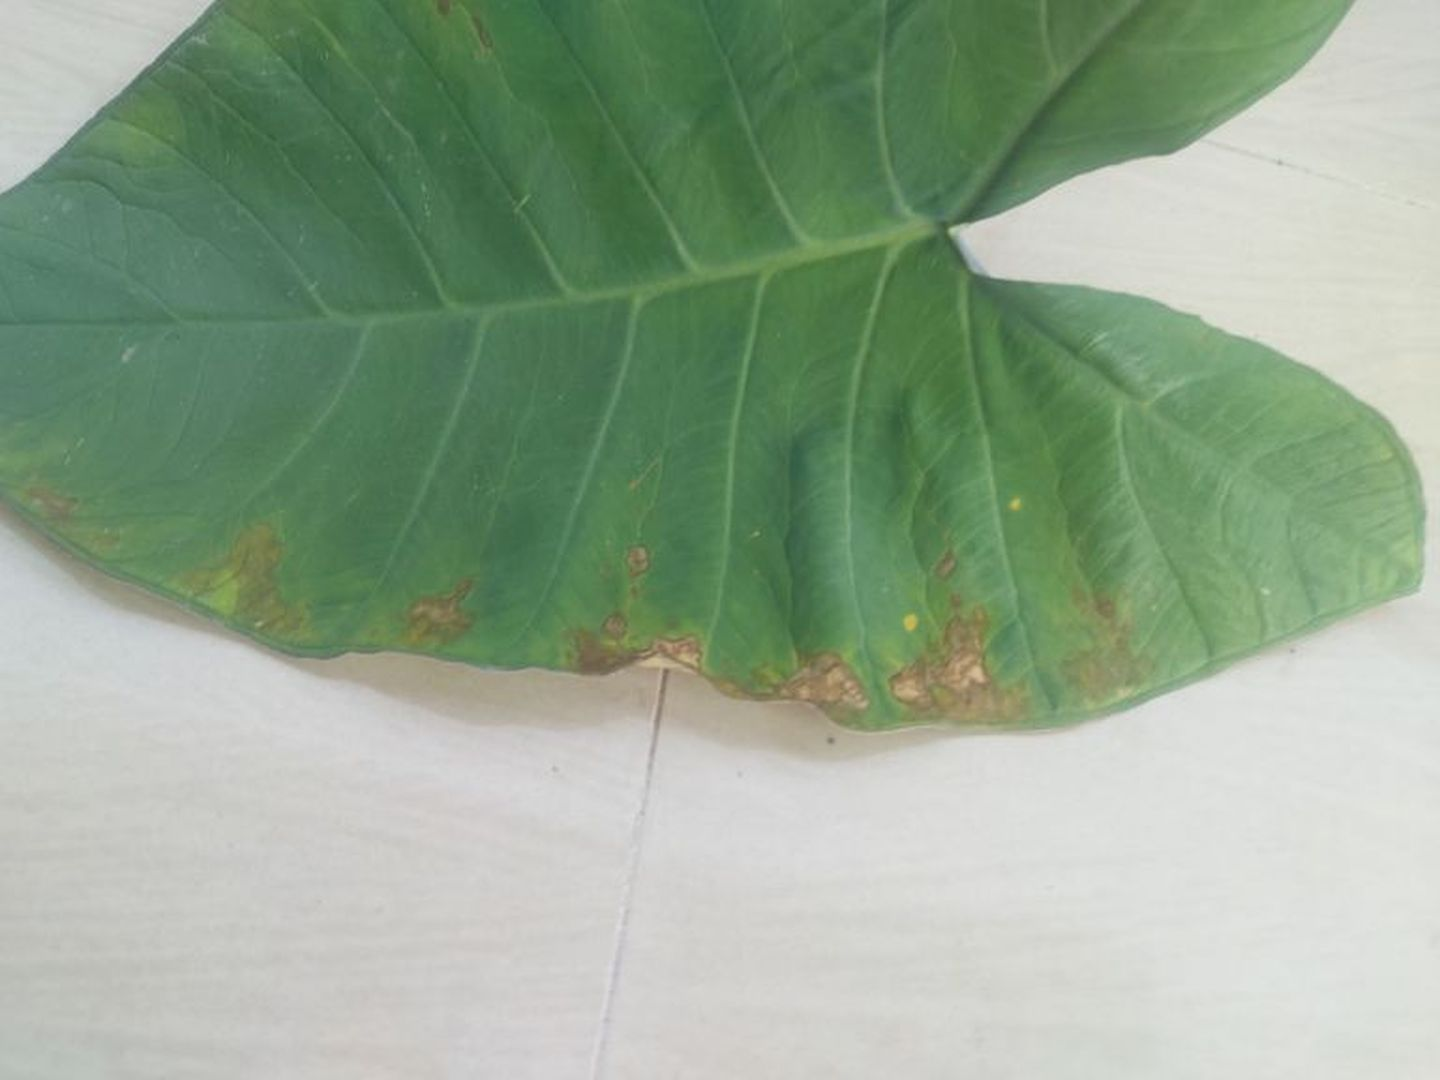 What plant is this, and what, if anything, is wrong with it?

taro, leaf blight
